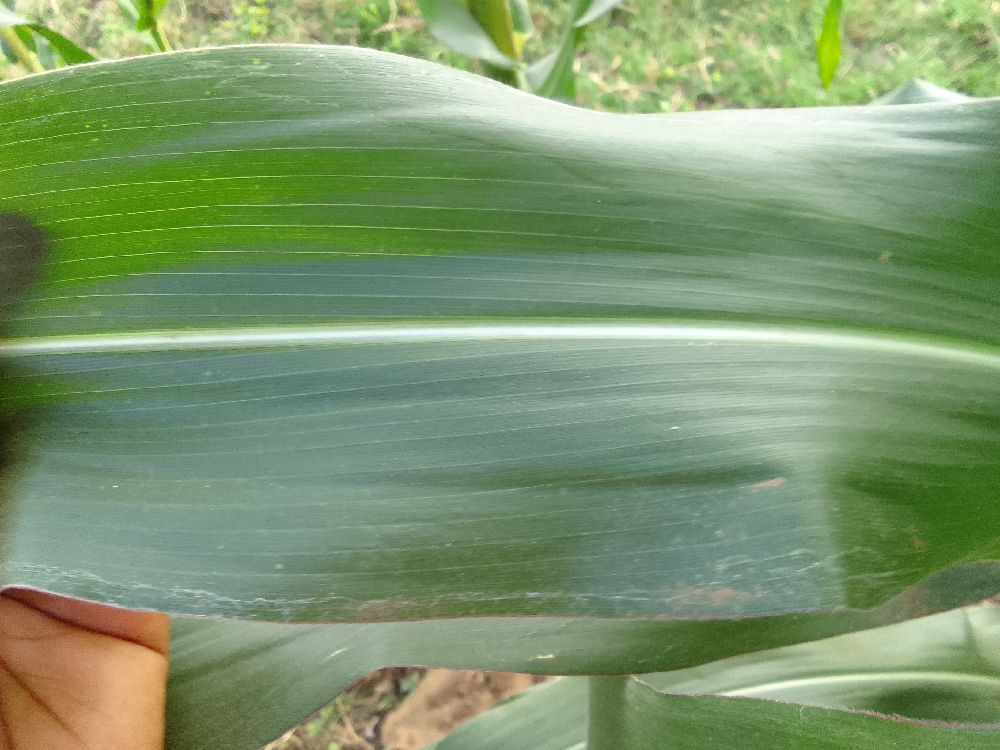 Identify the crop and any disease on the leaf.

maize, healthy
